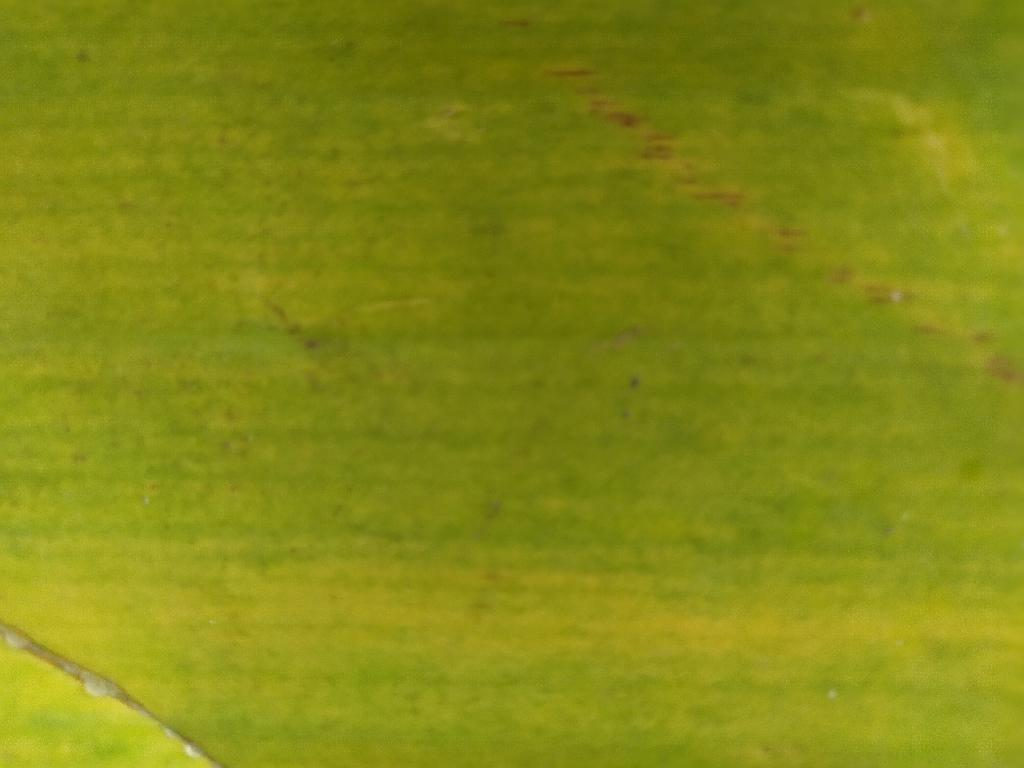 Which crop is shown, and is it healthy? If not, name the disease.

banana, fusarium wilt race 1
